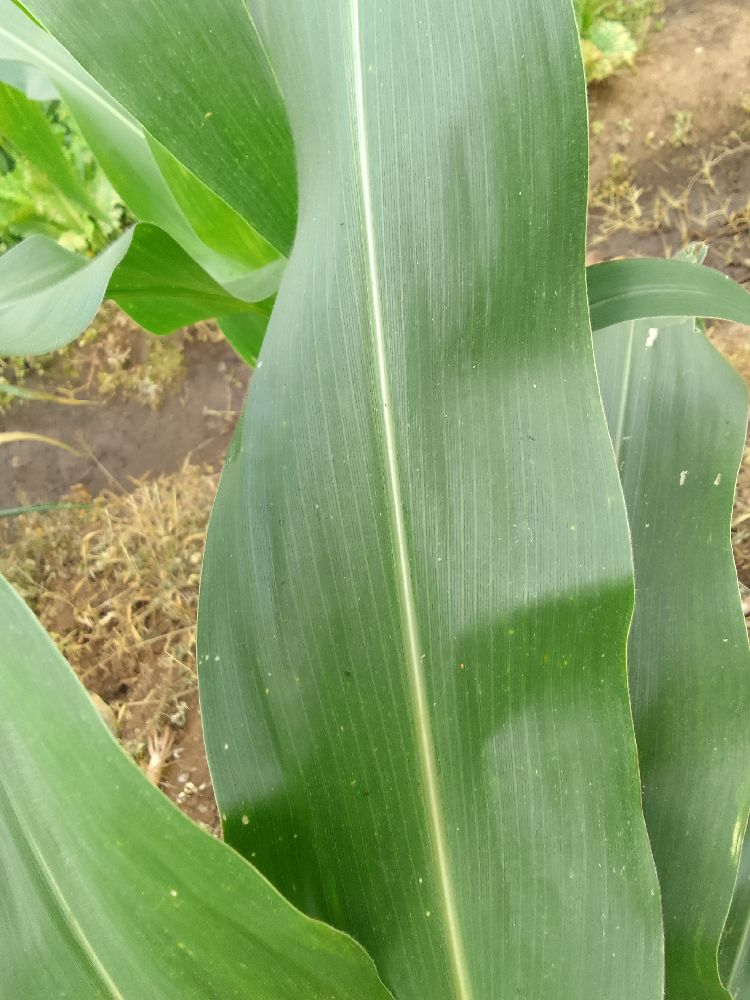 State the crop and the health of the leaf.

maize, healthy
